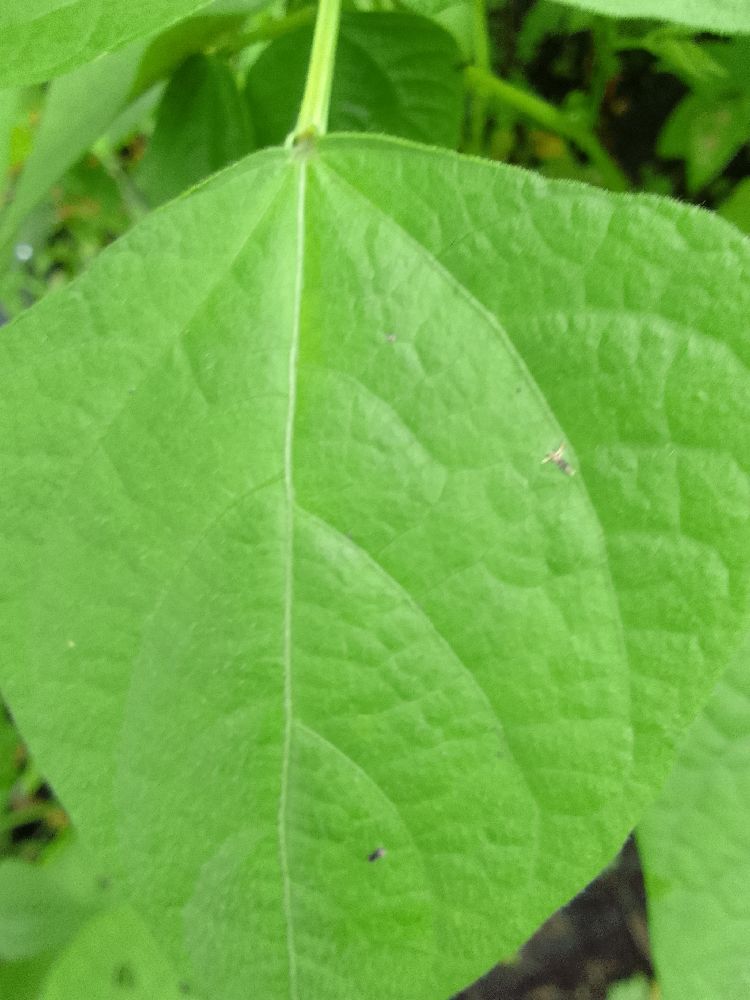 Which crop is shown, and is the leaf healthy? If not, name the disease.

common bean, healthy
